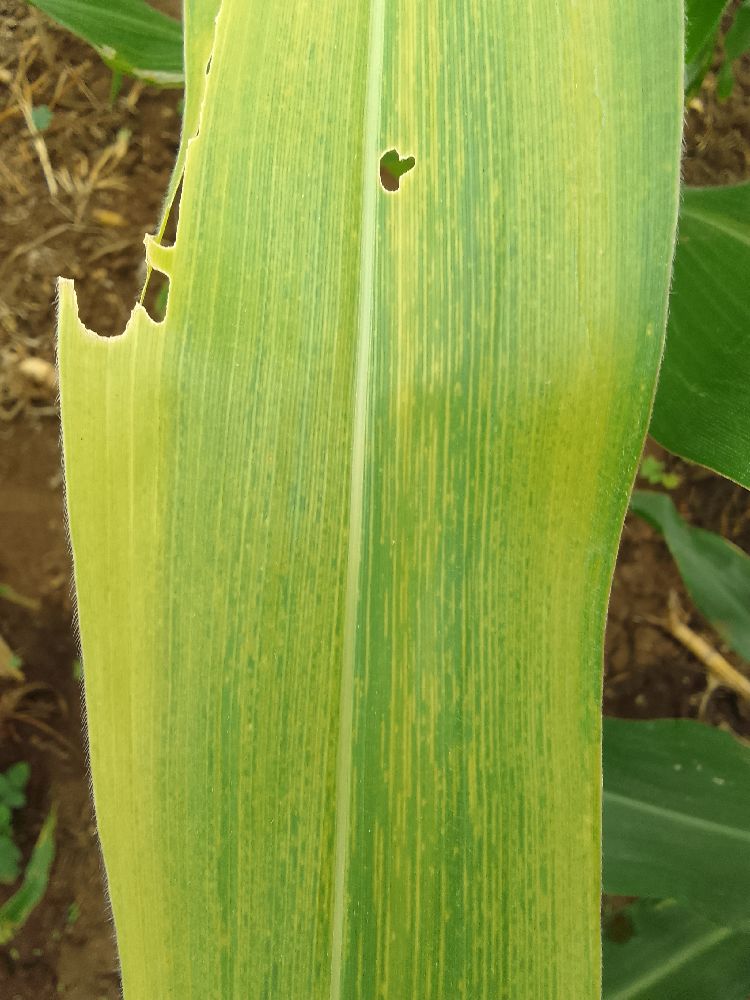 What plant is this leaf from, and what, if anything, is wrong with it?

maize, maize lethal necrosis
